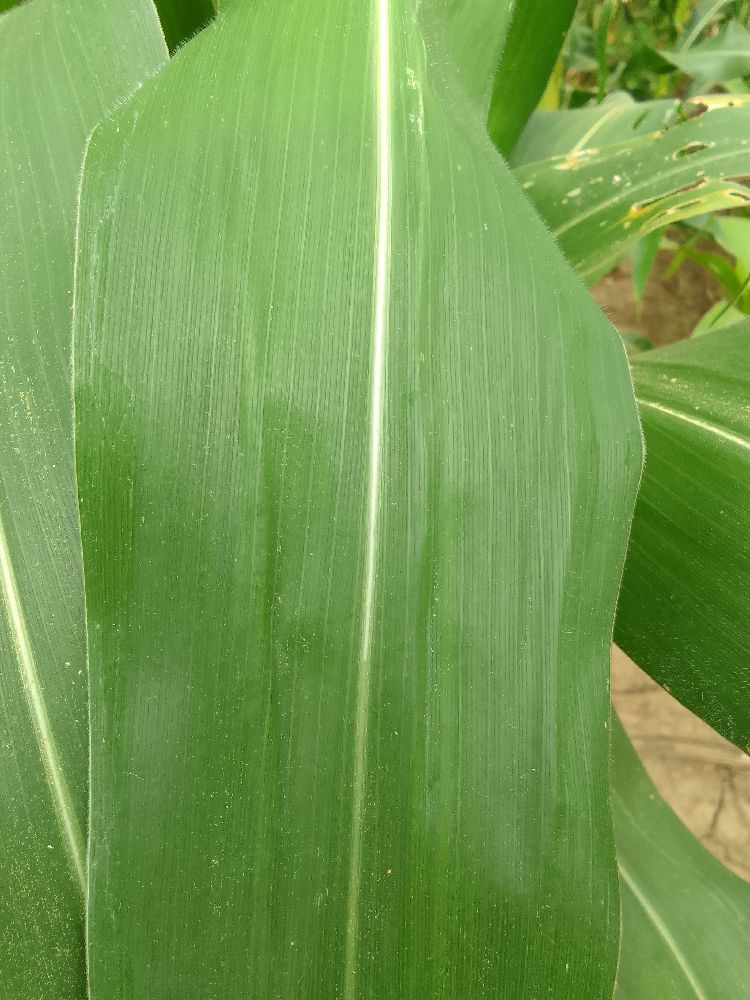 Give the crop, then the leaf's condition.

maize, healthy
